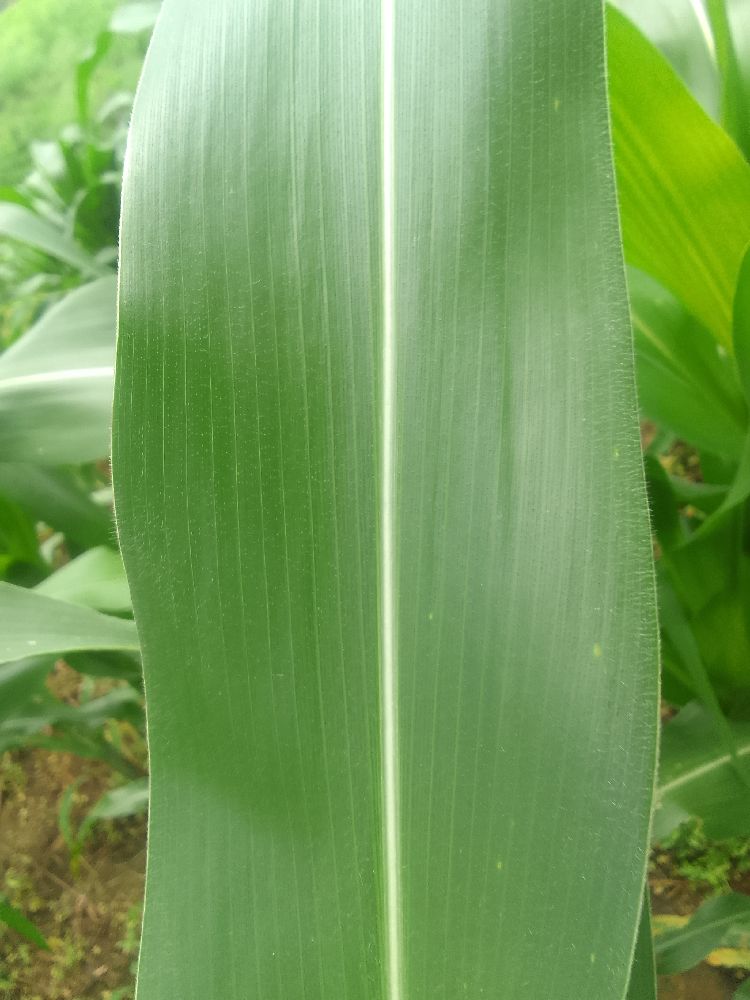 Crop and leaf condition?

maize, healthy
